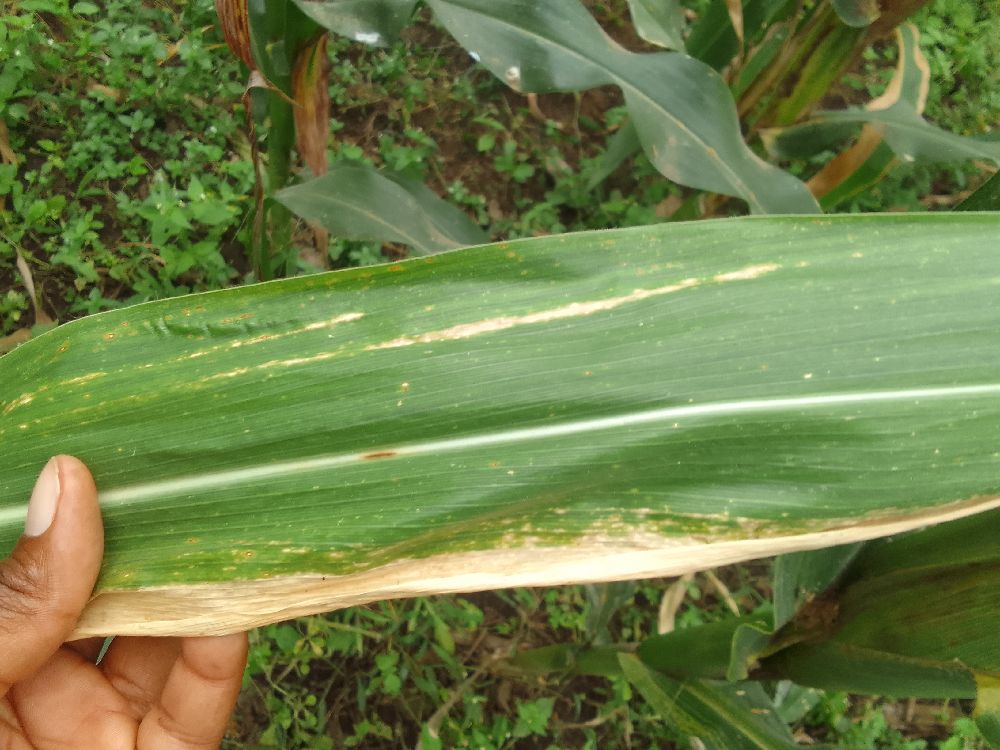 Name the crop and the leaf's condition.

maize, maize lethal necrosis
